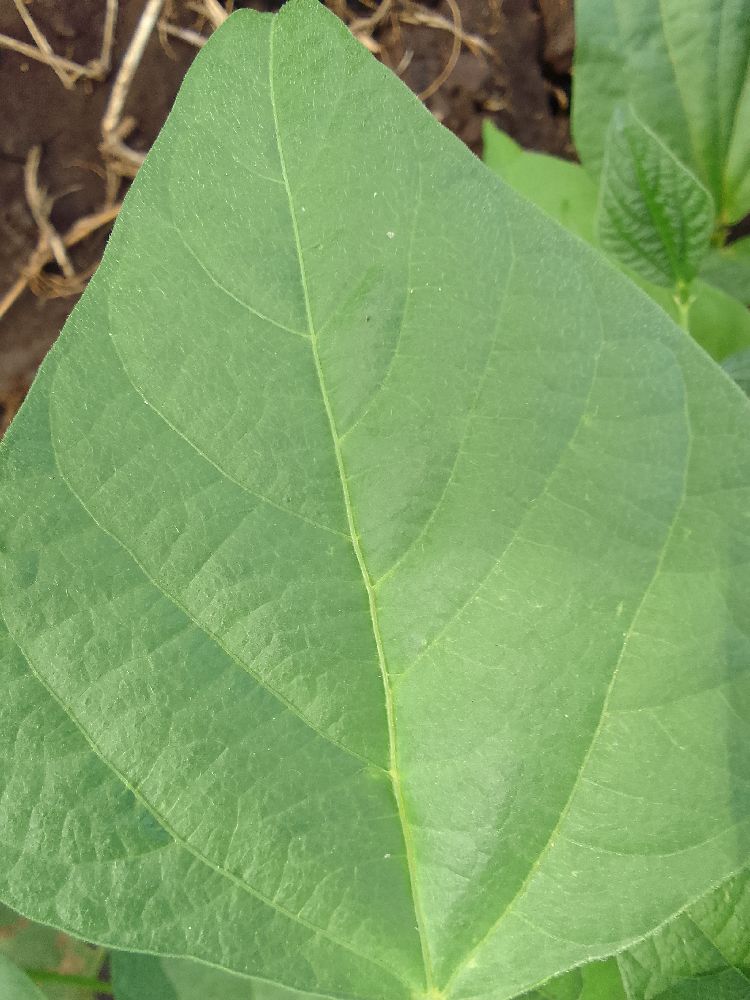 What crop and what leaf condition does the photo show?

common bean, healthy
